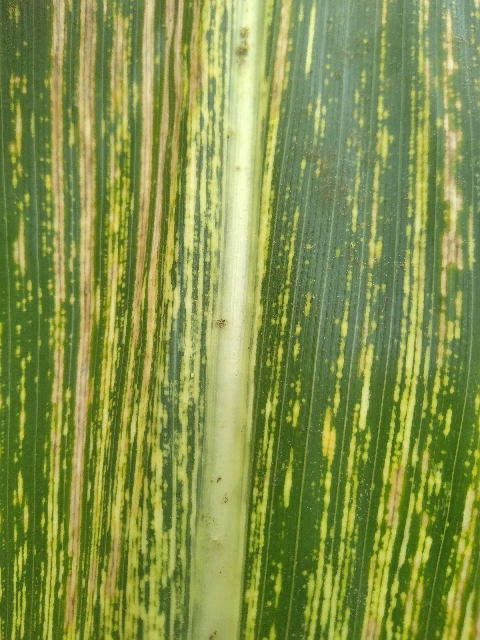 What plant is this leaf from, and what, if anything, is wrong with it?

maize, maize streak virus
